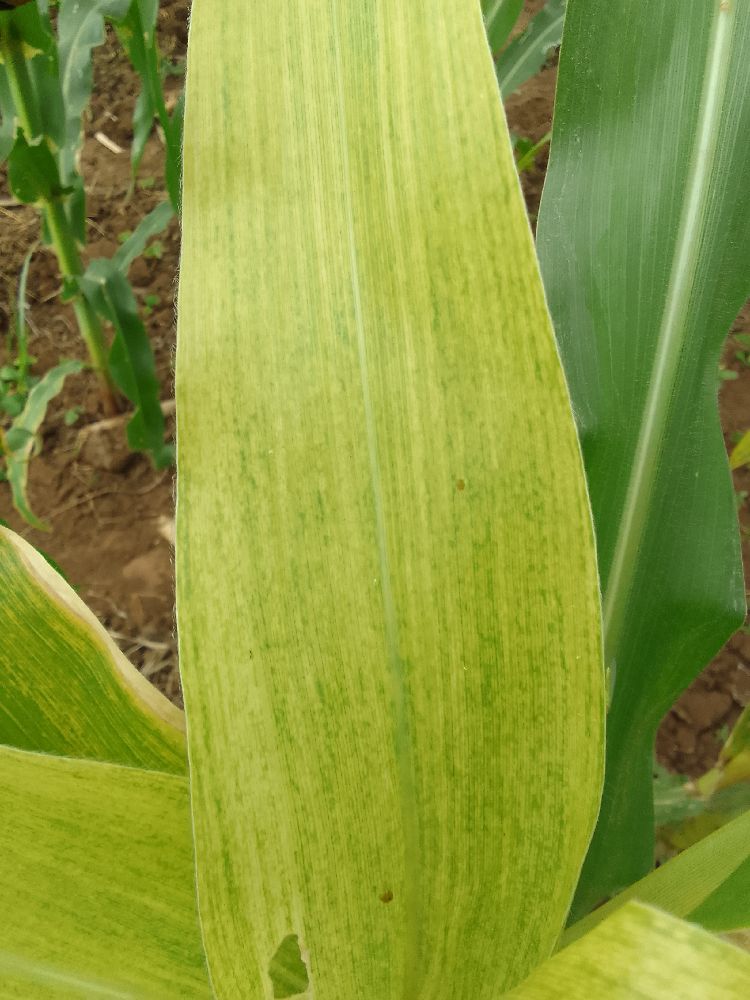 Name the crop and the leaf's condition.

maize, maize lethal necrosis
